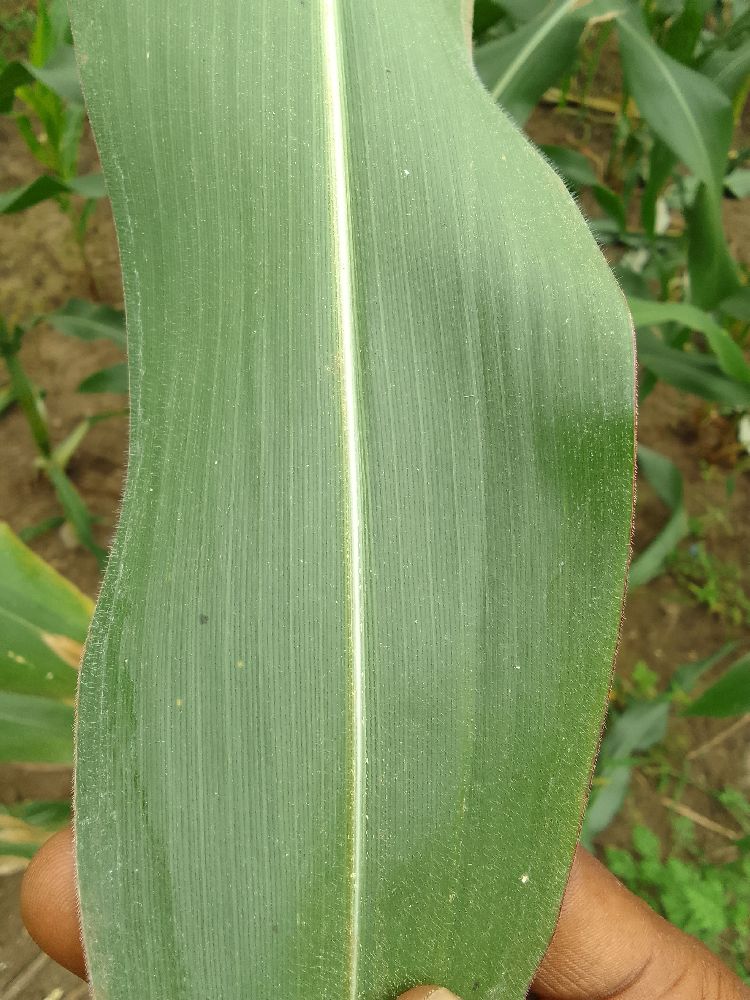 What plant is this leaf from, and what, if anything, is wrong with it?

maize, healthy
